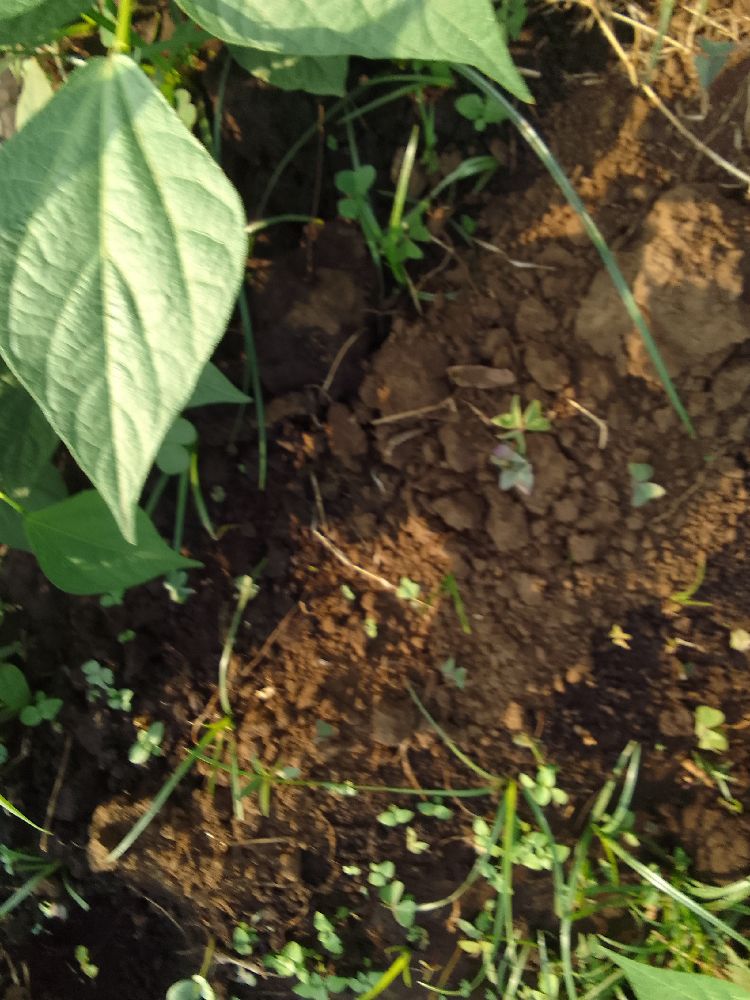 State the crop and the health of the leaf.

common bean, healthy
